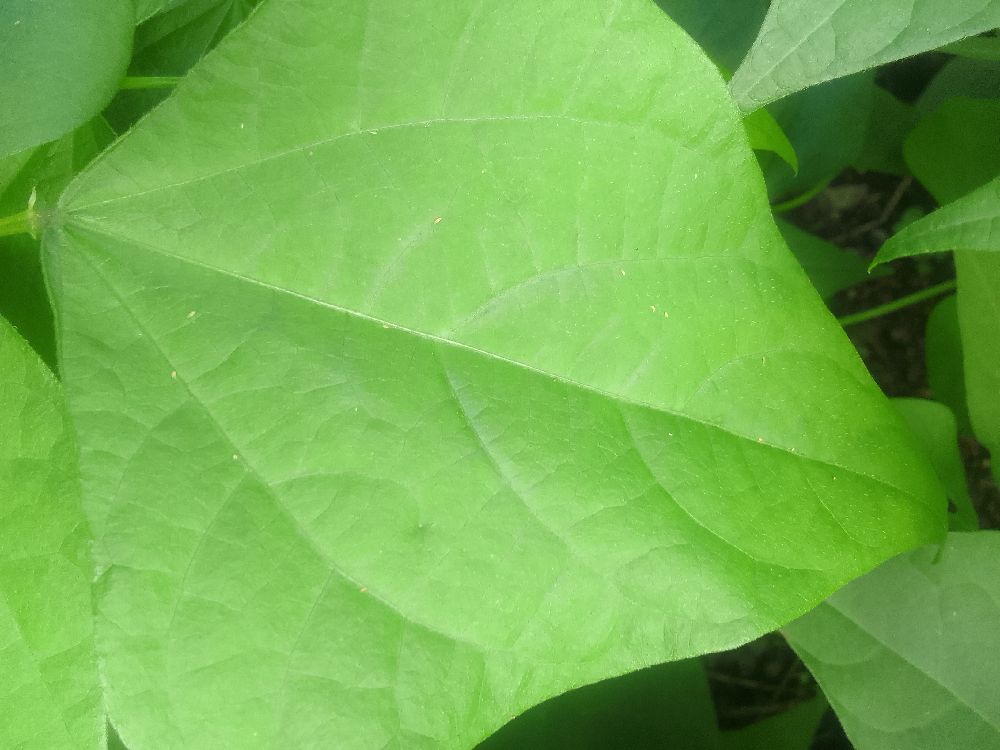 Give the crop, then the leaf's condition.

common bean, healthy
